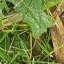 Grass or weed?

structured weed
